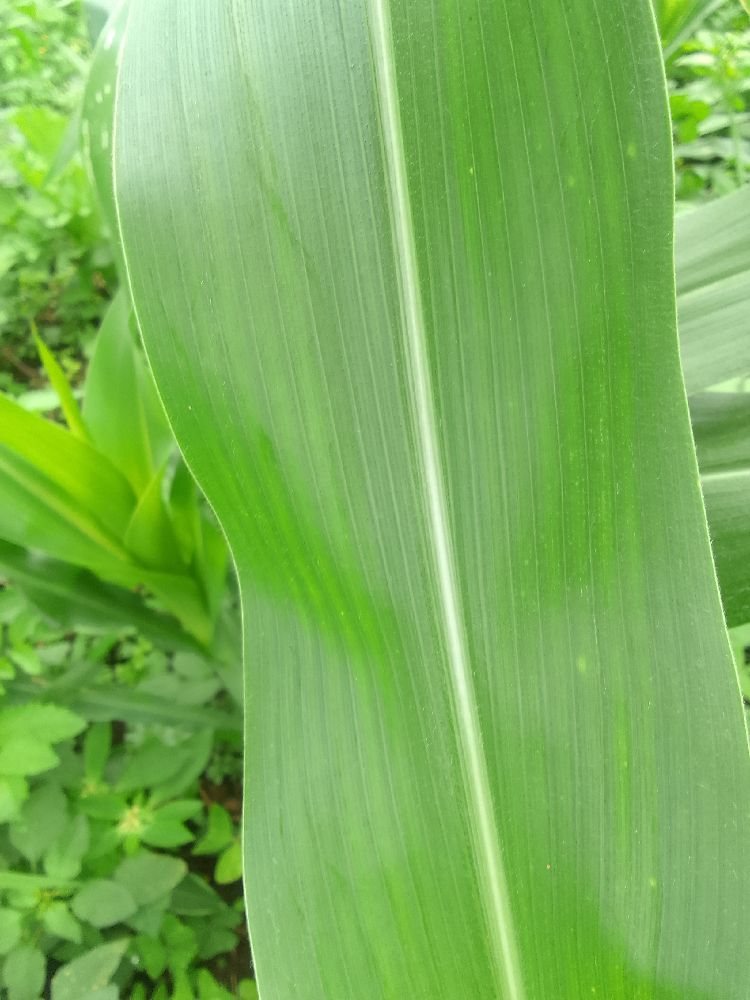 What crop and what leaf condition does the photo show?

maize, healthy
